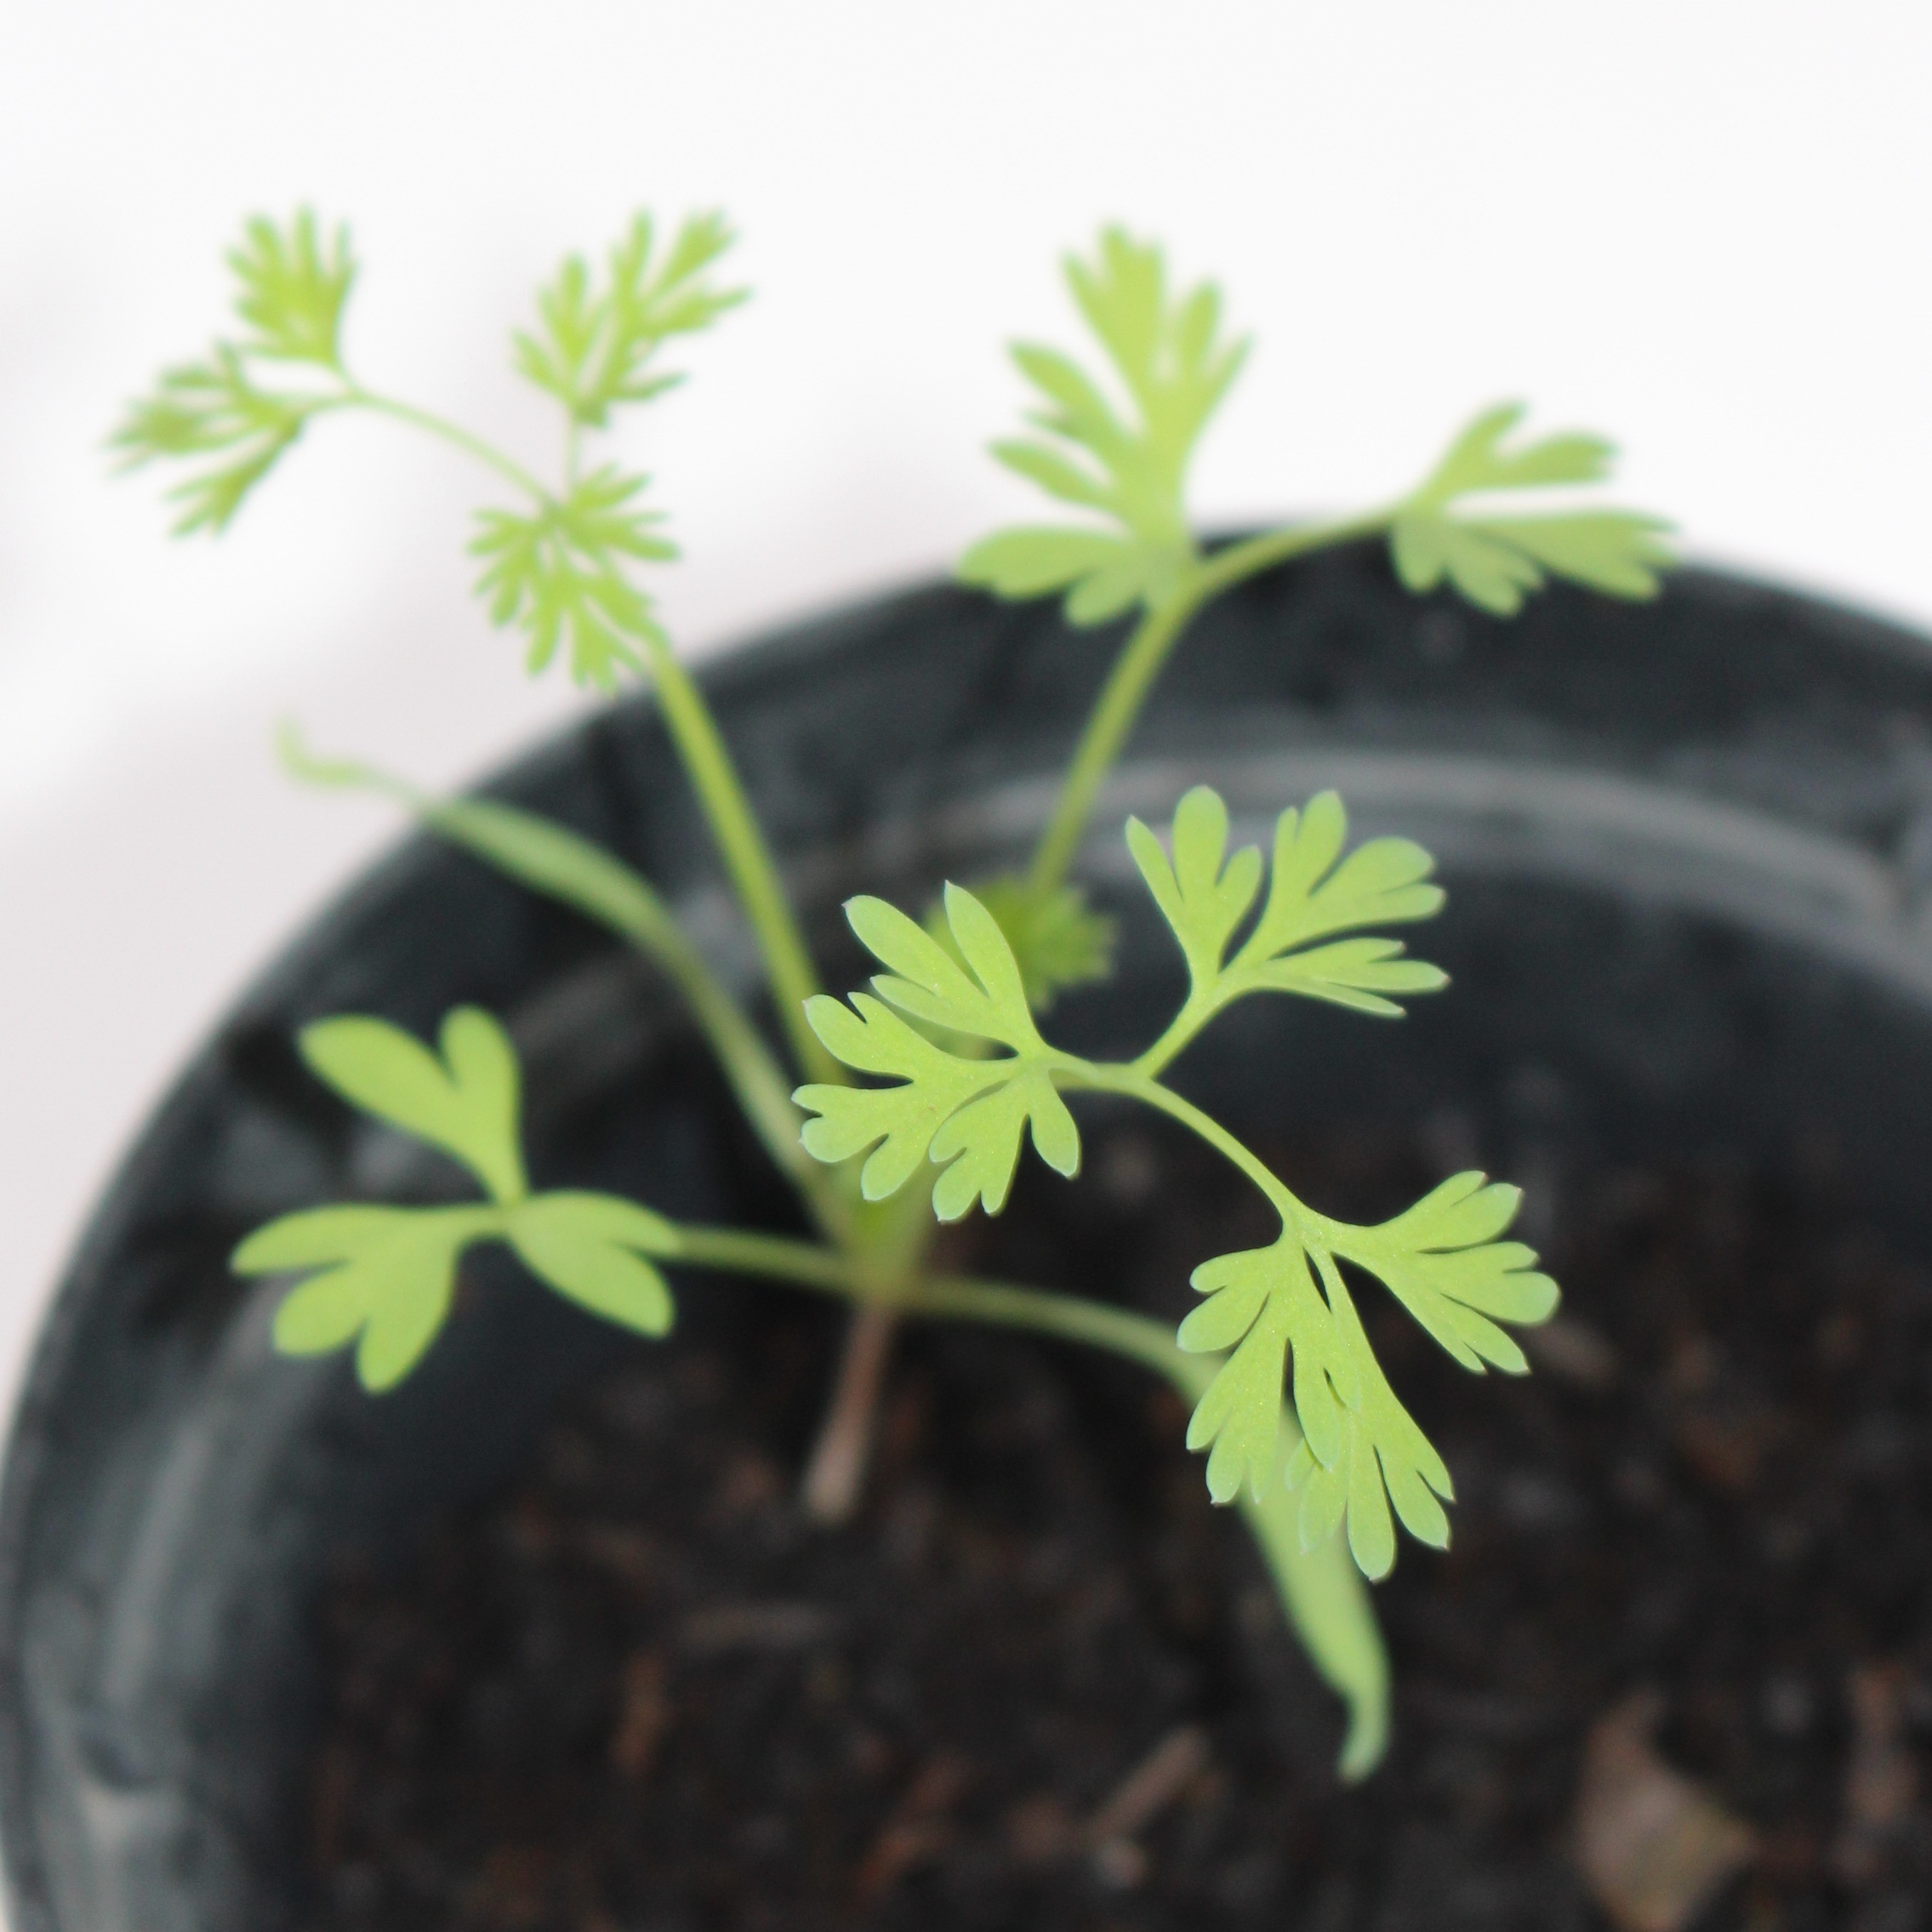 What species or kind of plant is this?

Fumaria officinalis
